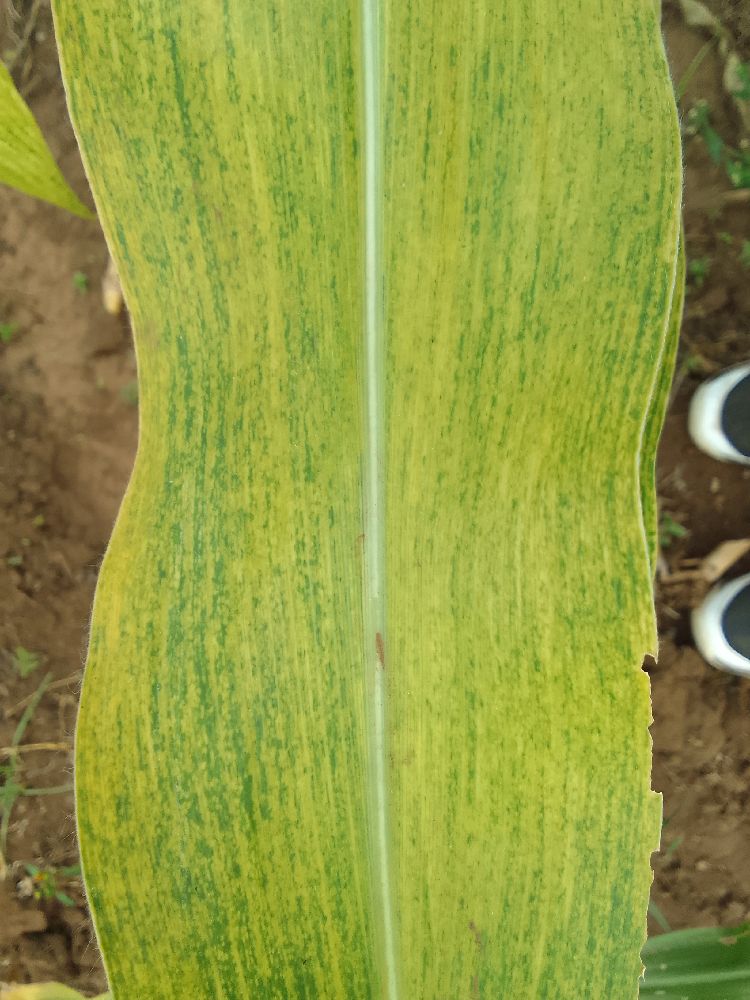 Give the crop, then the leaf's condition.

maize, maize lethal necrosis
